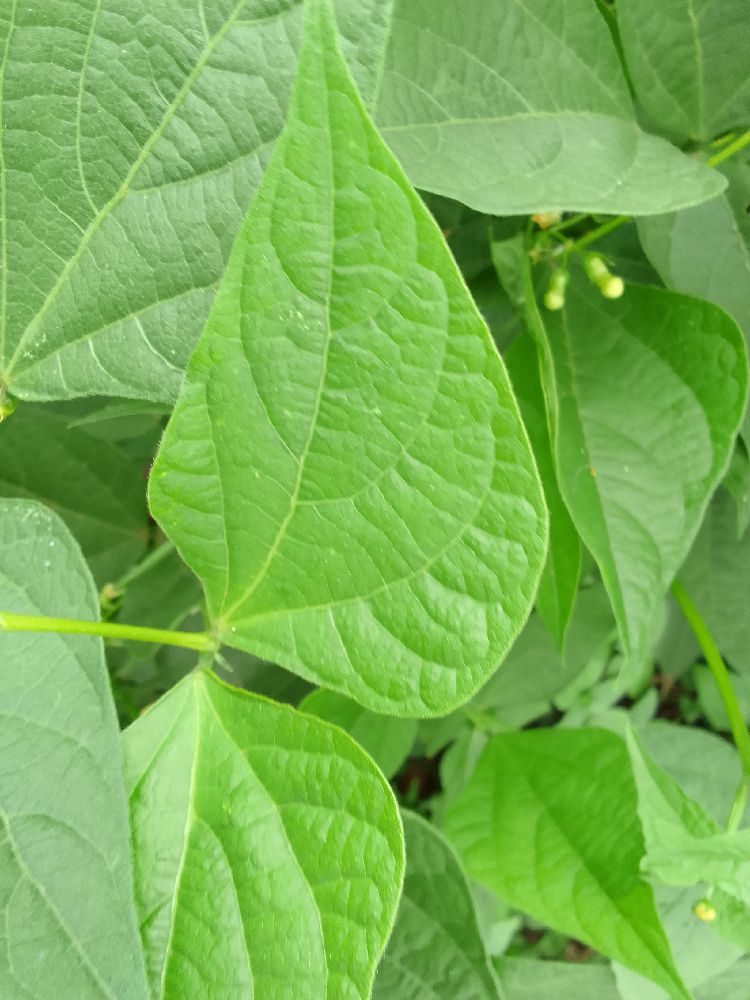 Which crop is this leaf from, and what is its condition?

common bean, healthy
